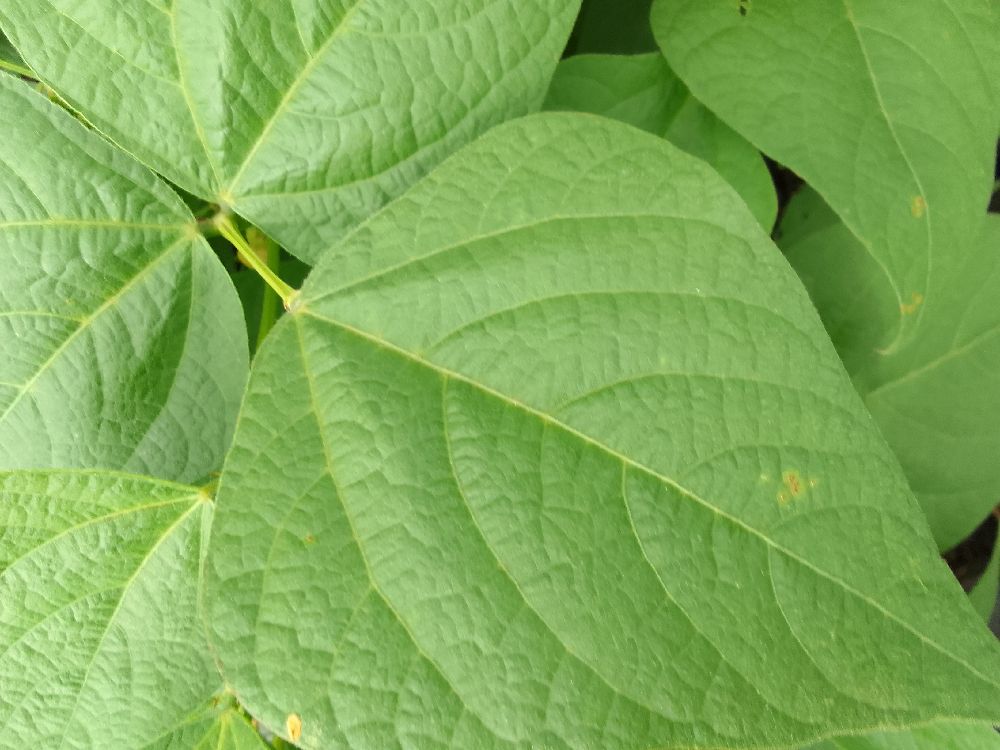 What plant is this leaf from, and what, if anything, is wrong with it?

common bean, healthy
